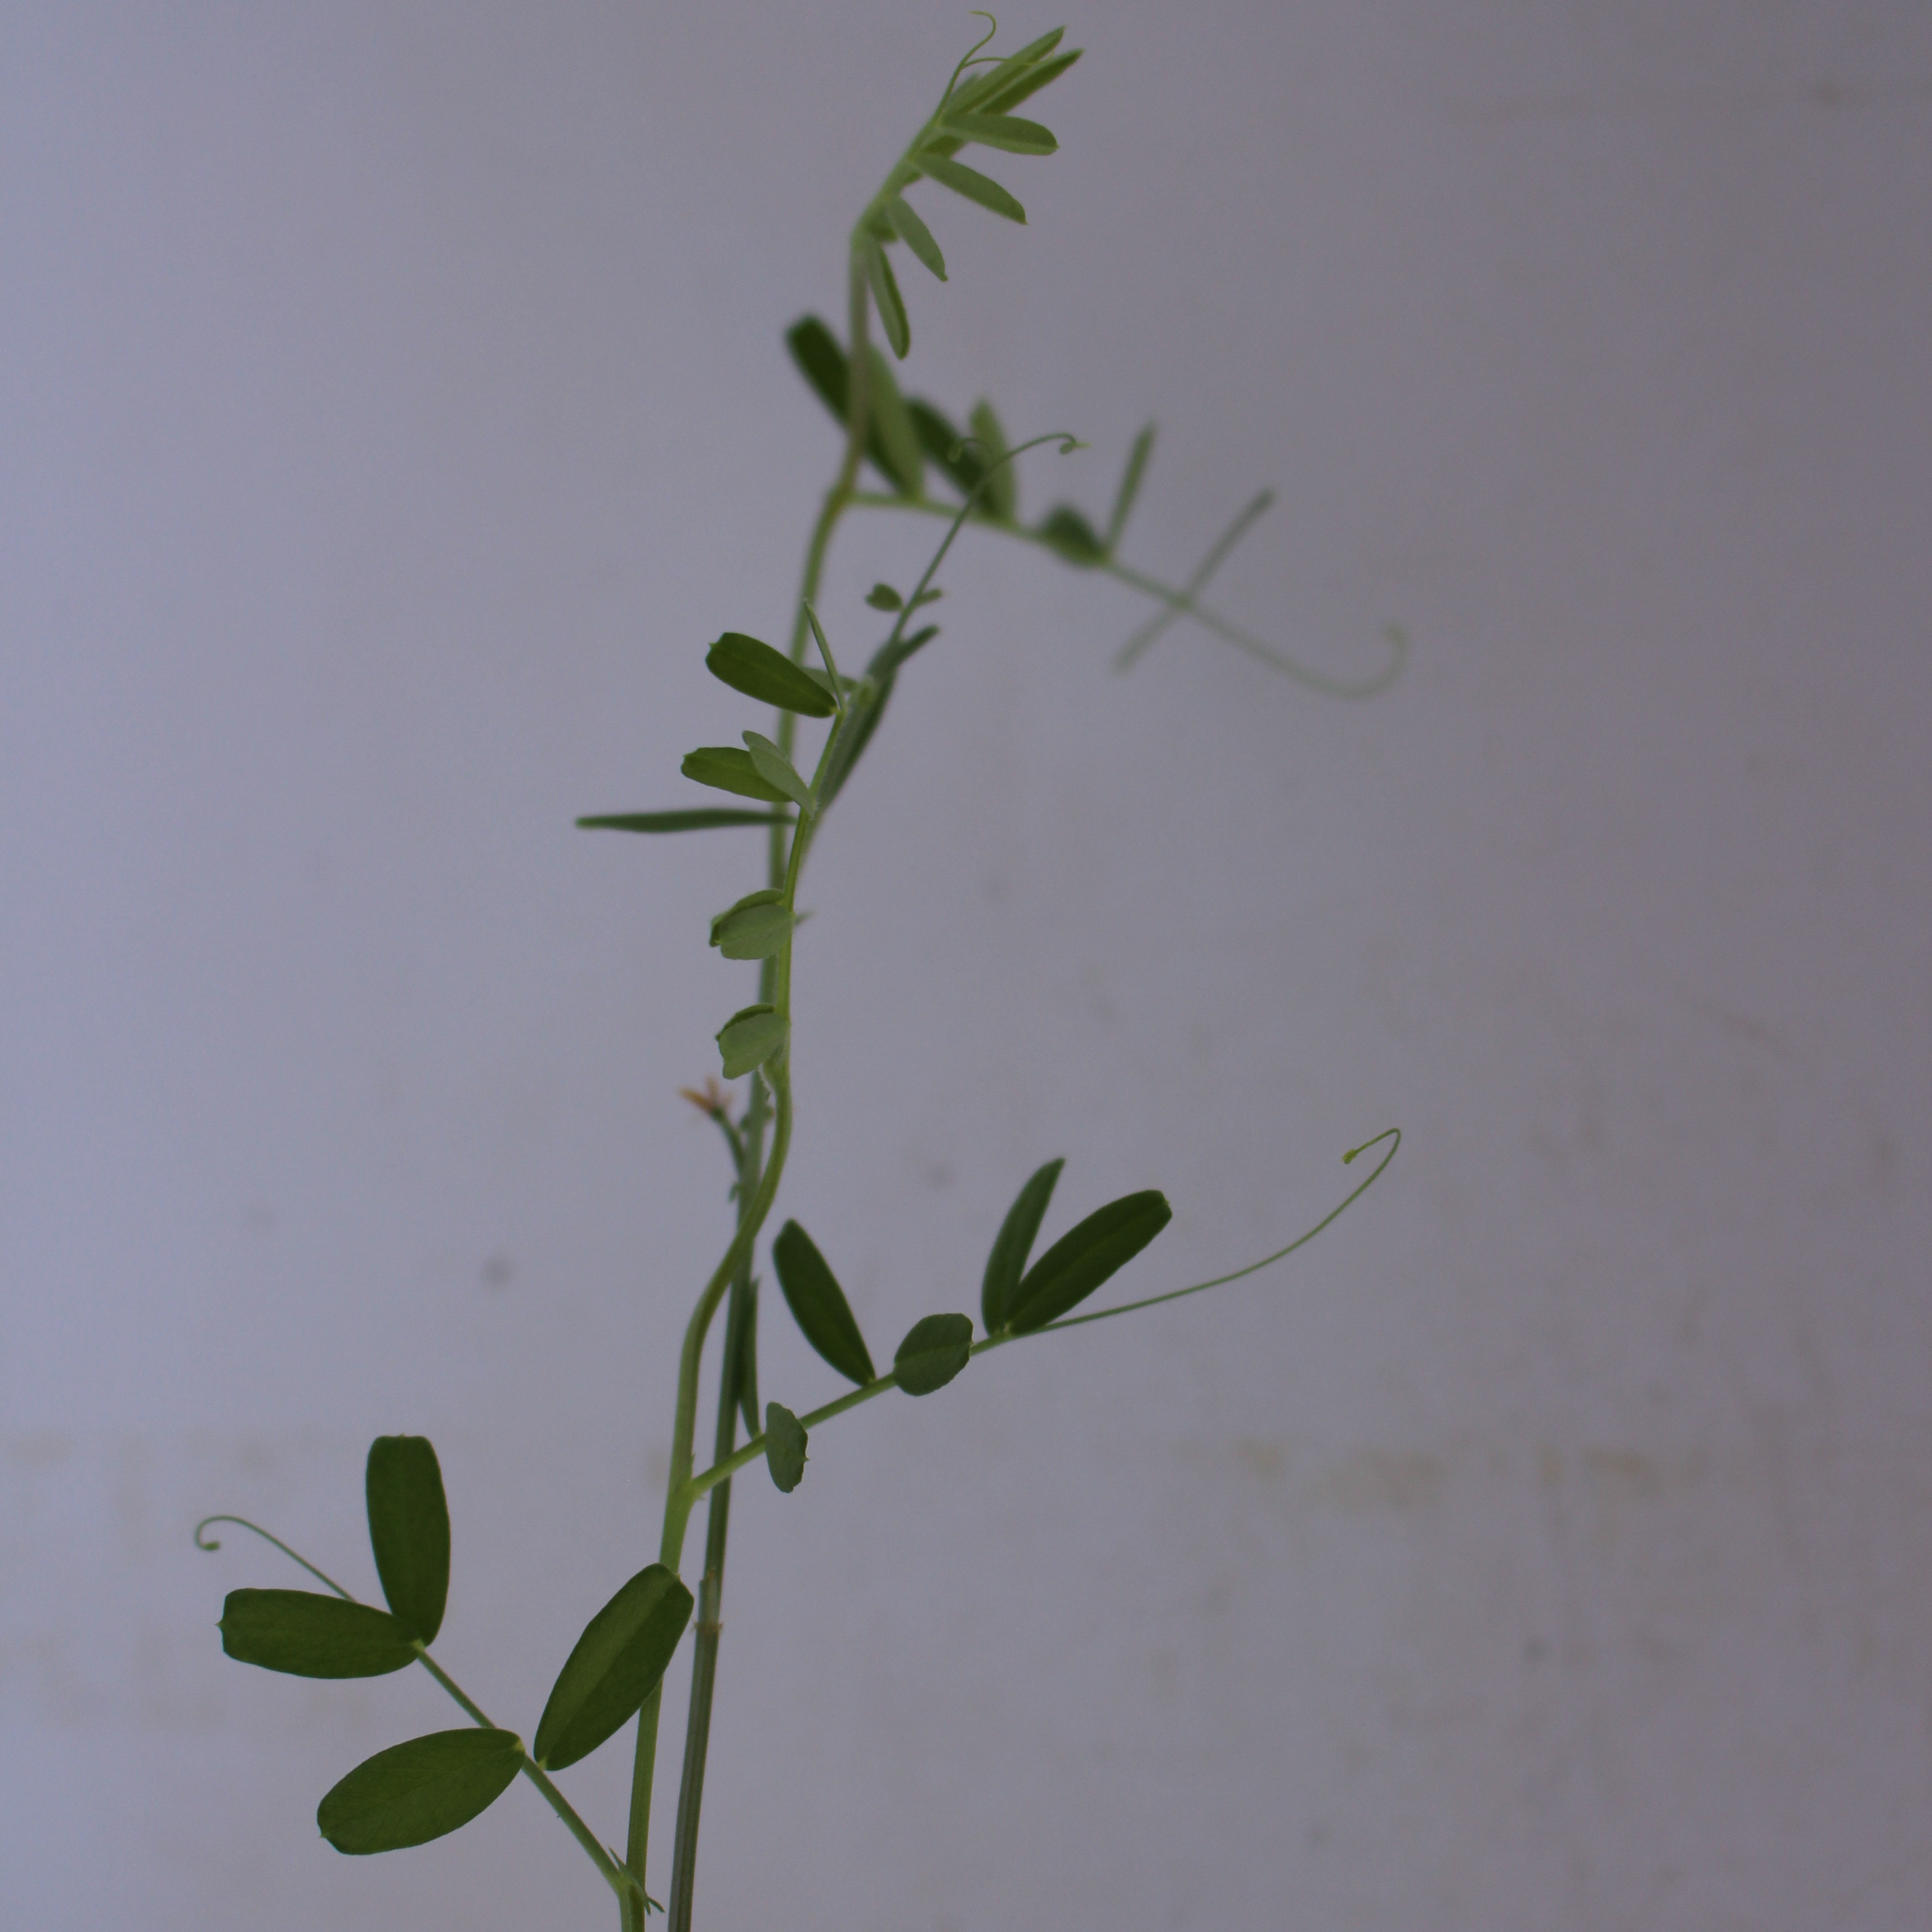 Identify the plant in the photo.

Vicia sativa
